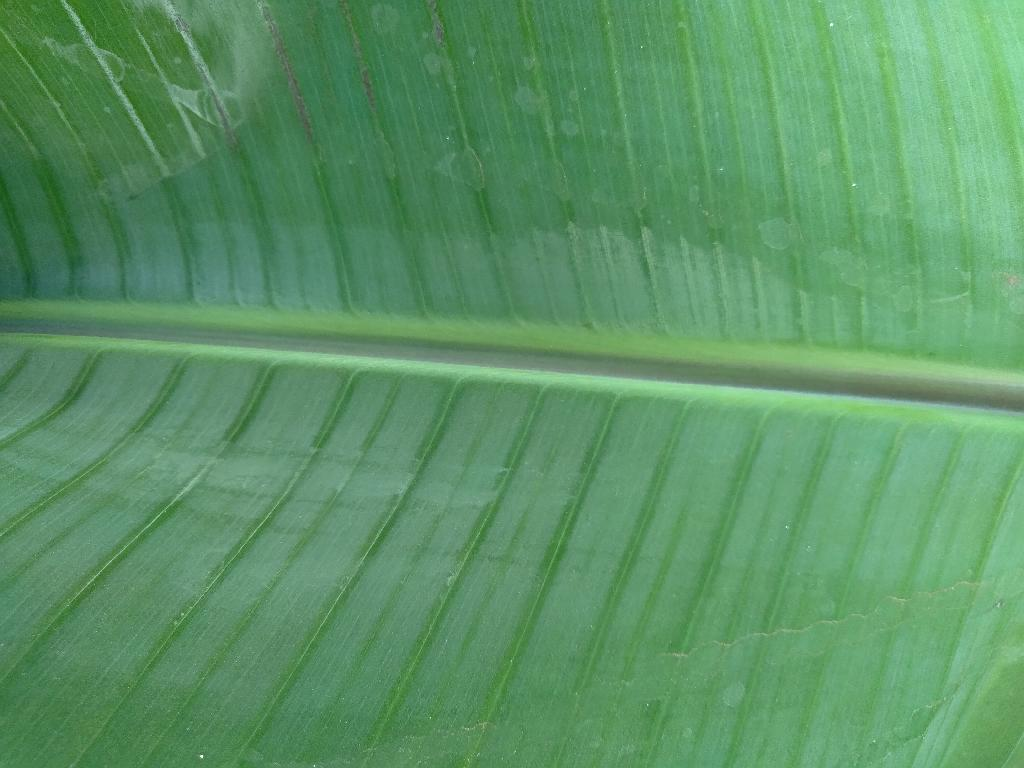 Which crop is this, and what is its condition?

banana, healthy
